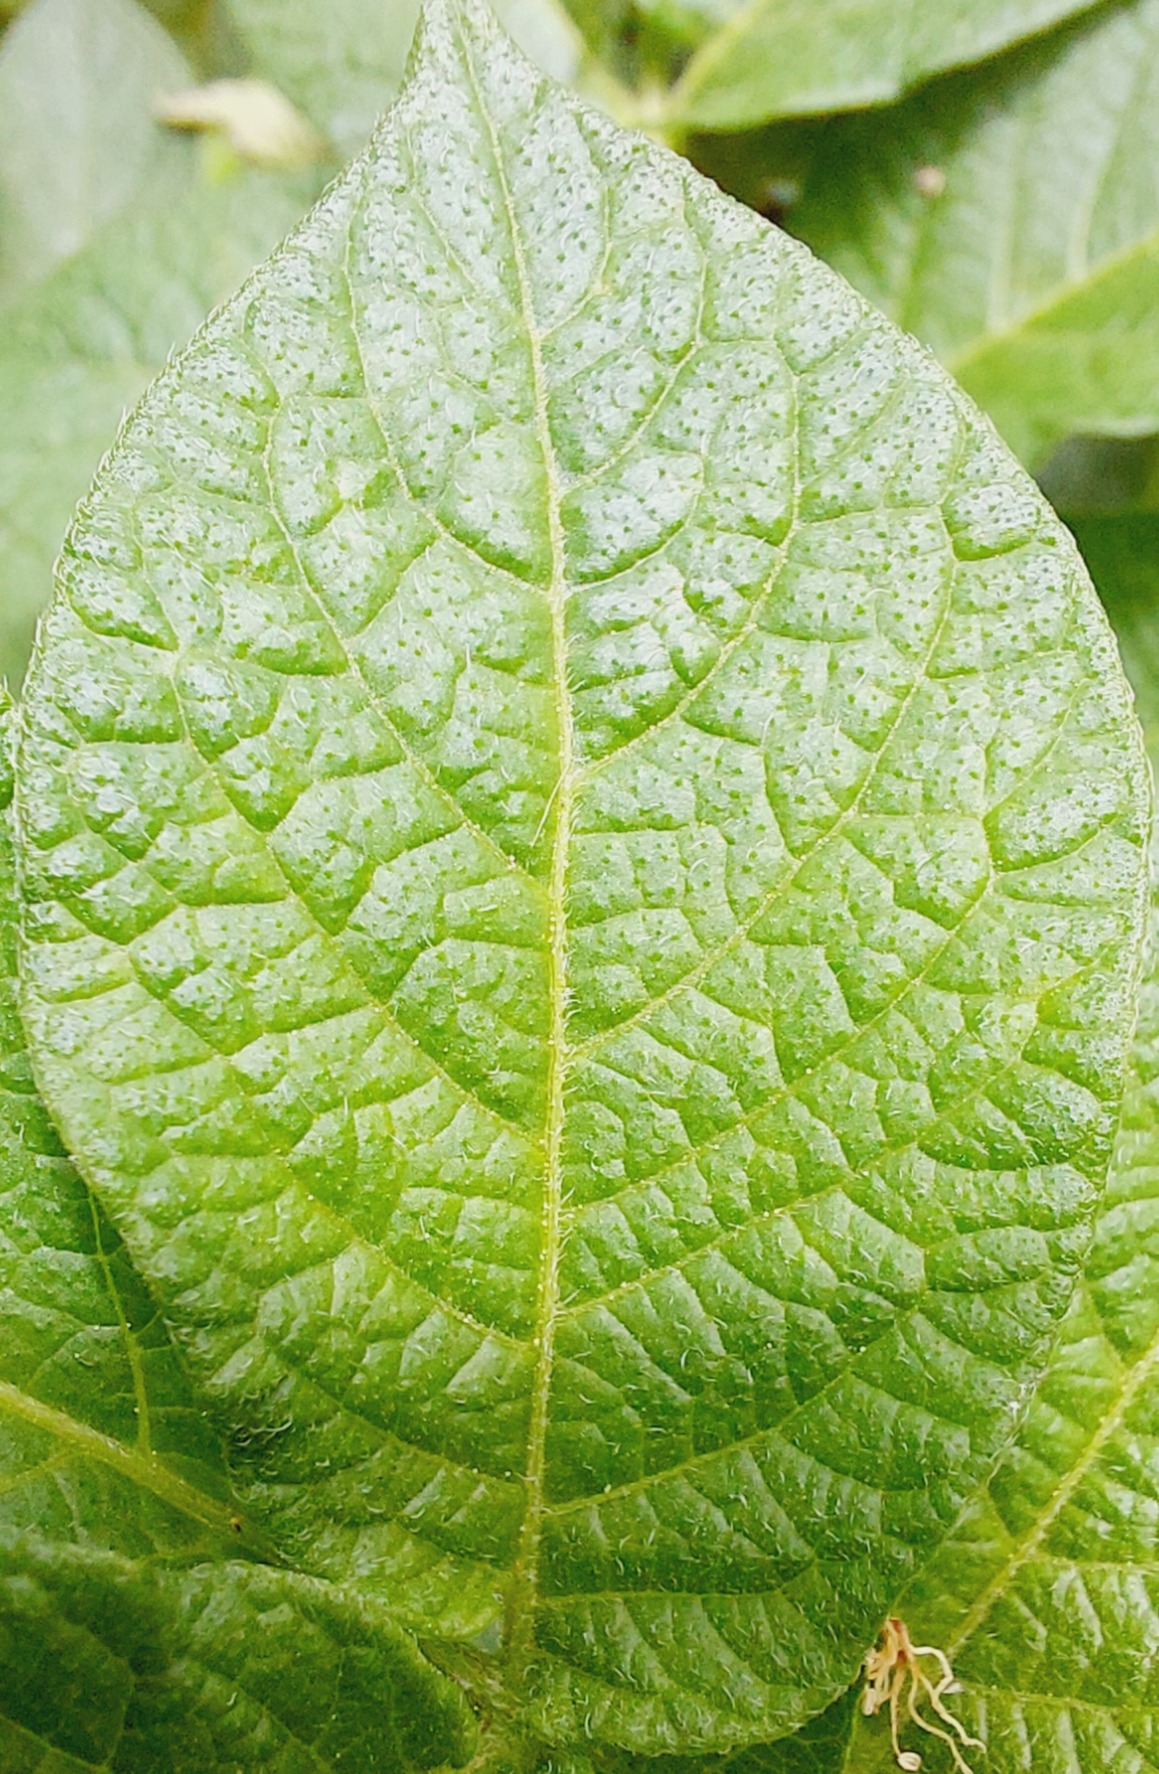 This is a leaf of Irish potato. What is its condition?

healthy
